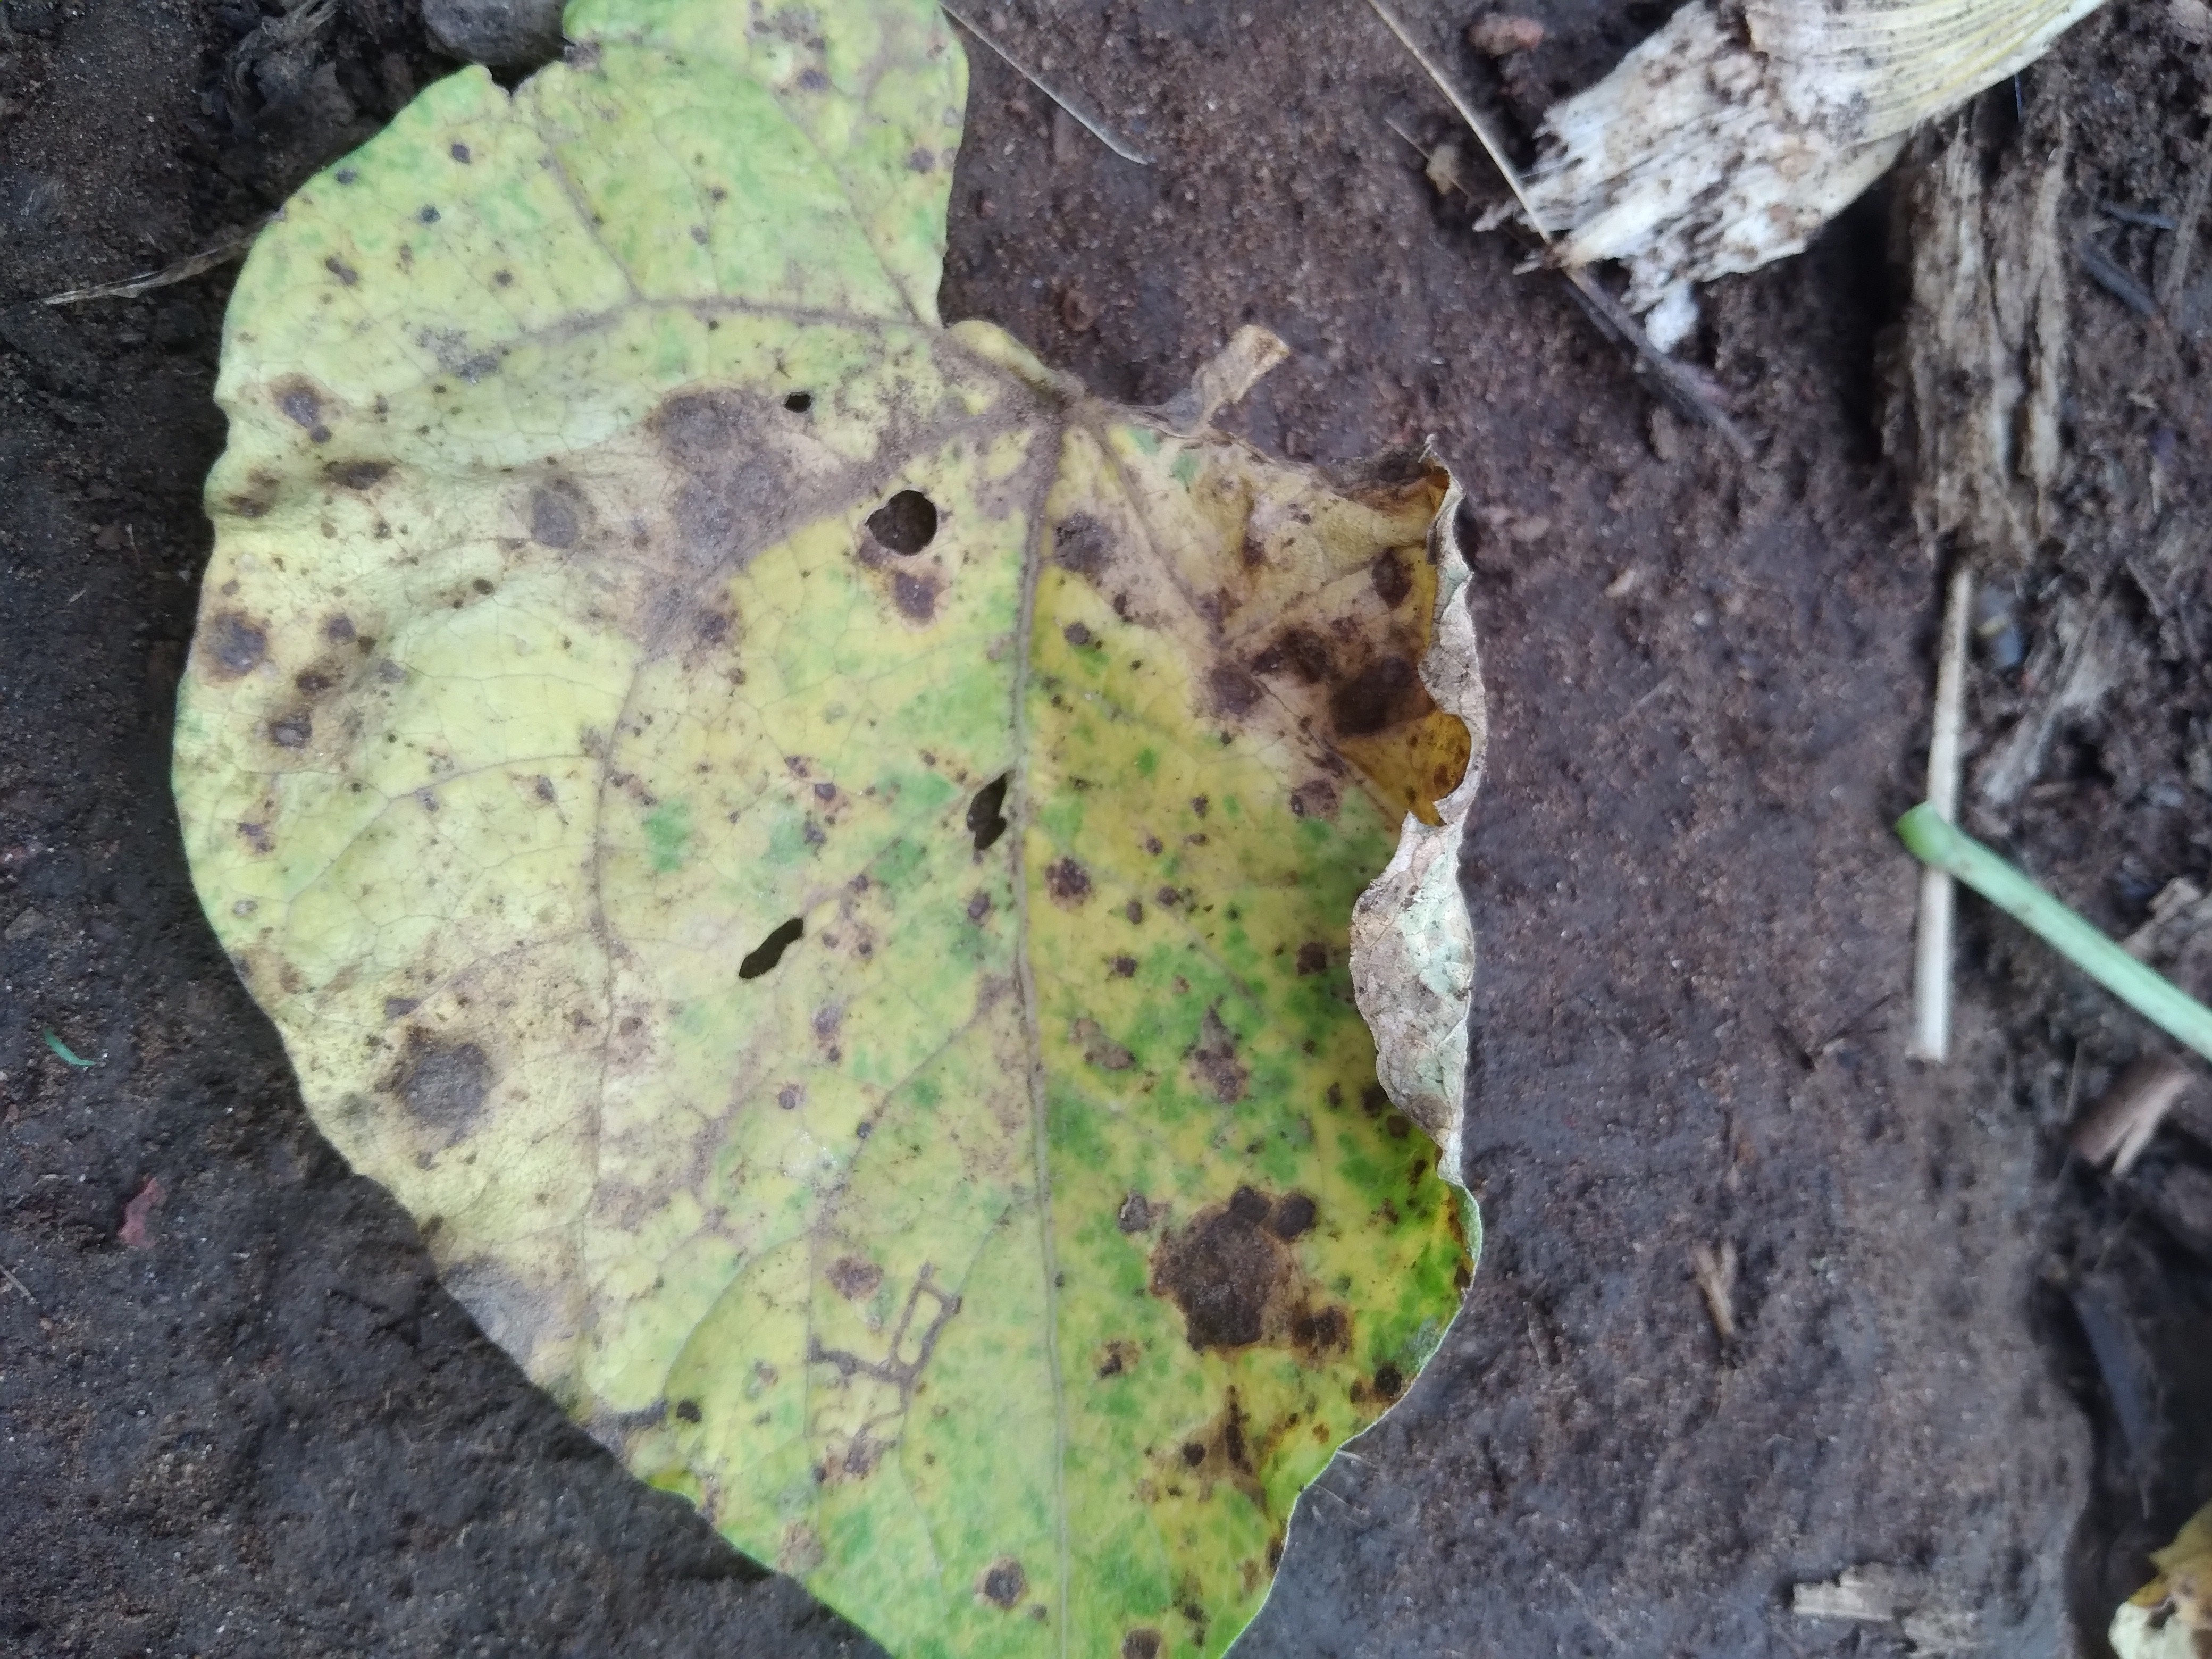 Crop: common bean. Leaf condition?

rust
